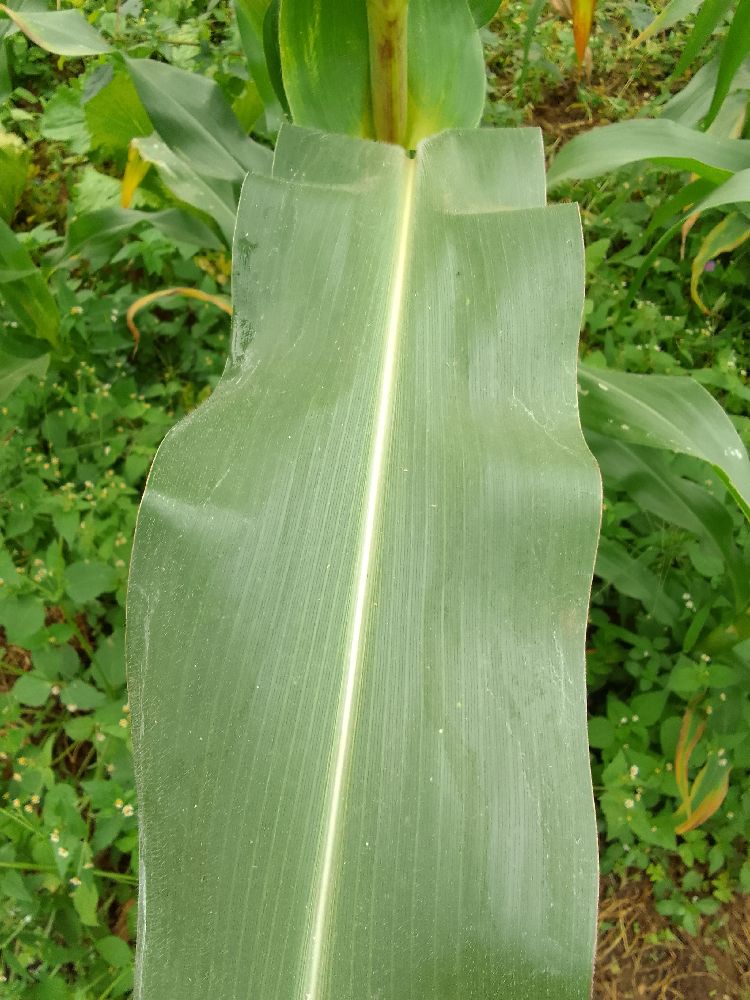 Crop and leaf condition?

maize, healthy
